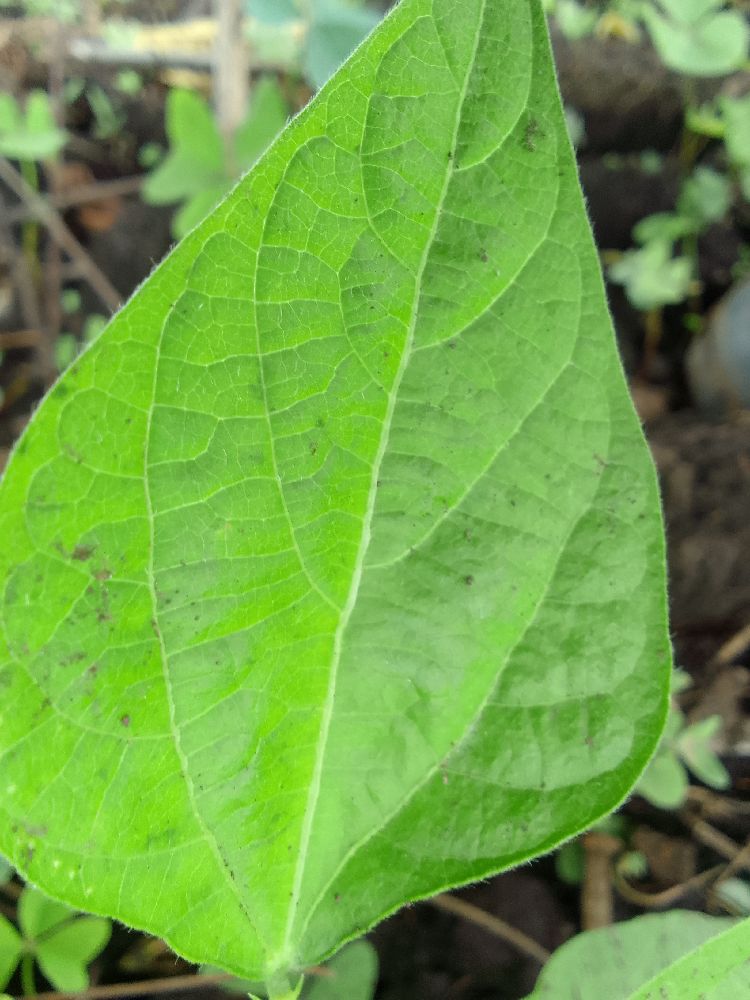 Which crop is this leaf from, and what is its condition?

common bean, healthy
